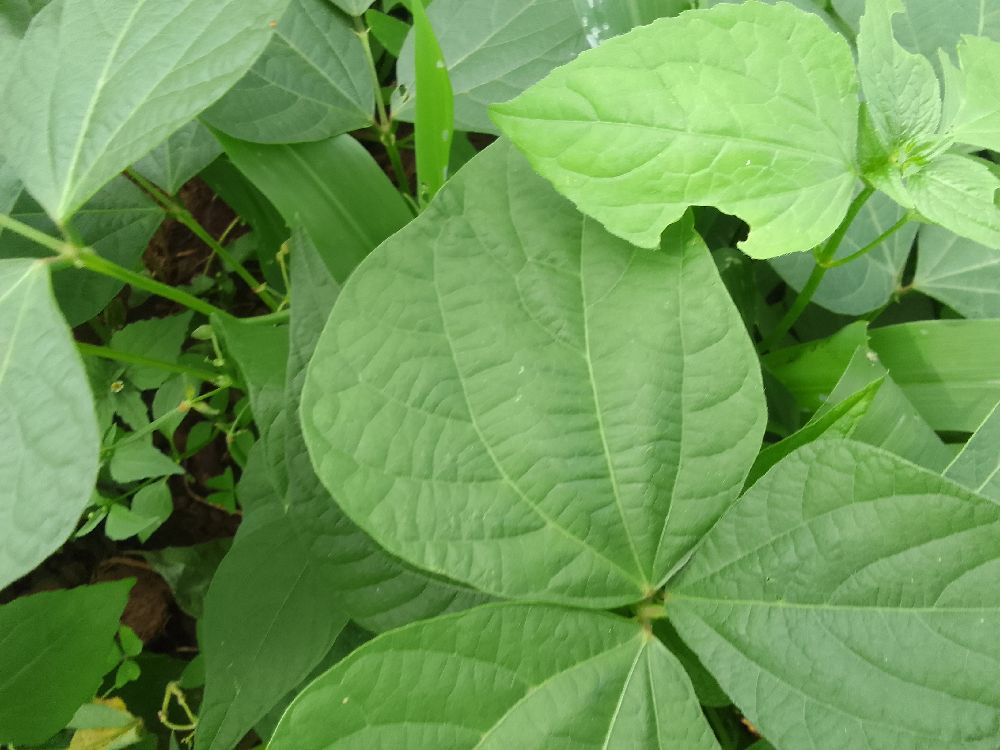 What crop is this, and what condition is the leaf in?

common bean, healthy
